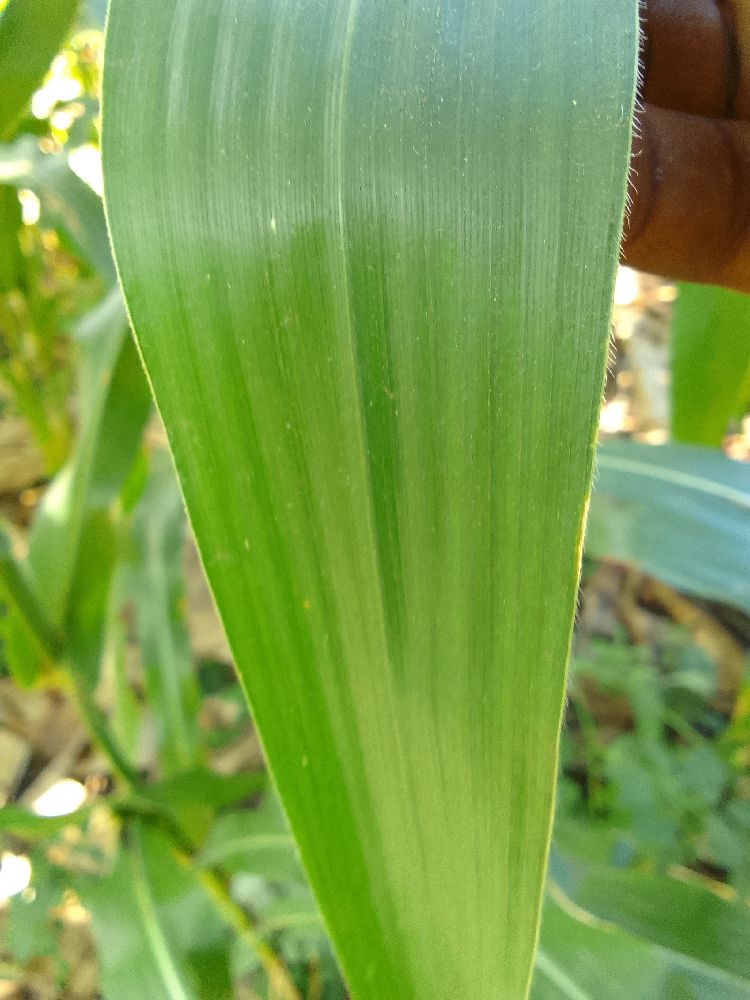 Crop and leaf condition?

maize, healthy
